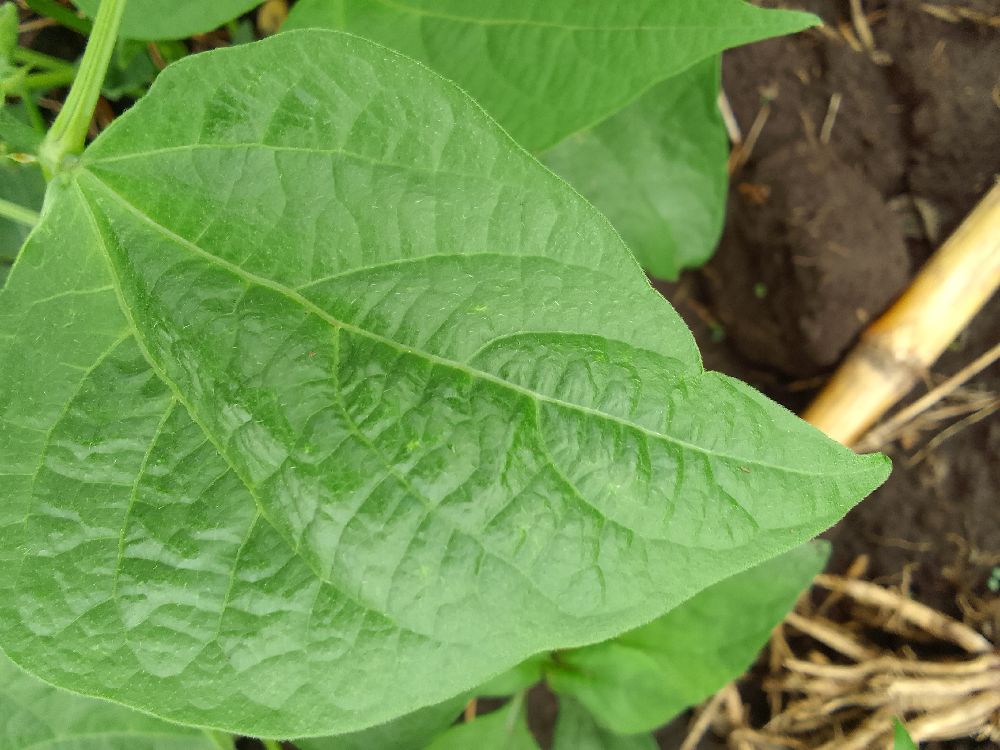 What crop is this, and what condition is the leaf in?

common bean, healthy
